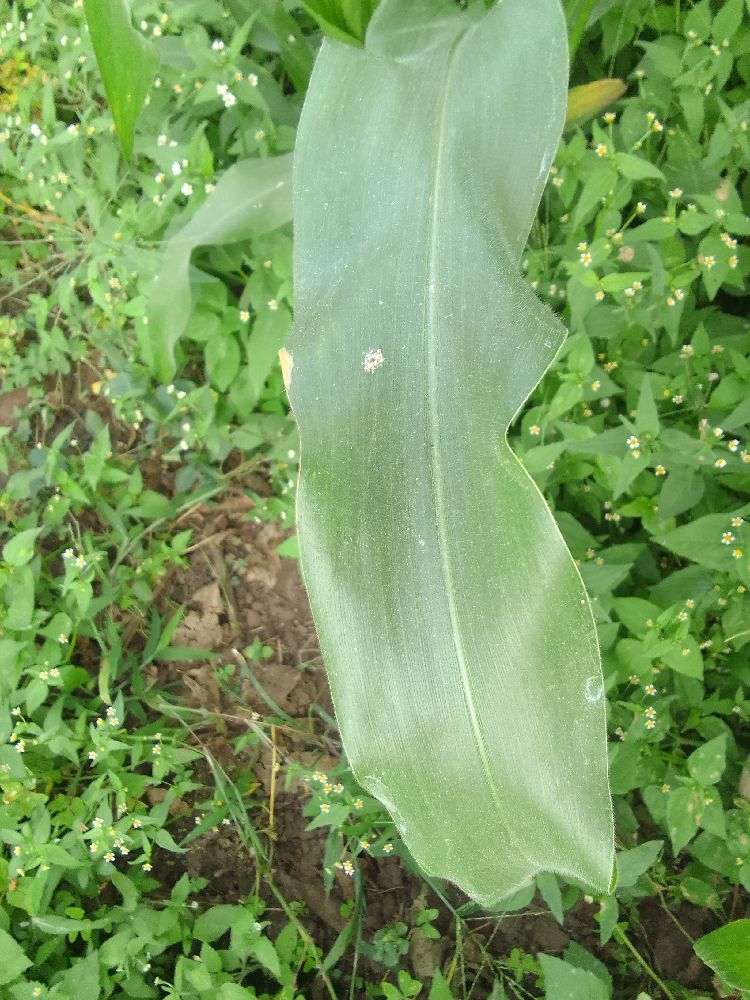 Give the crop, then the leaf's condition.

maize, healthy
